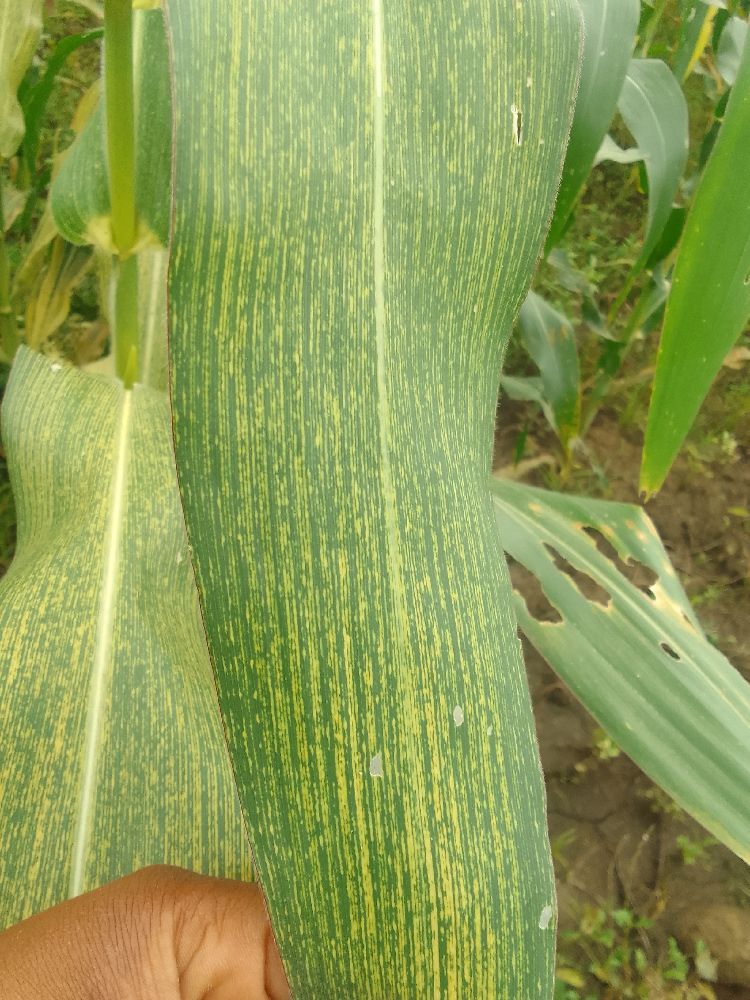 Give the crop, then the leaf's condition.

maize, maize streak virus
